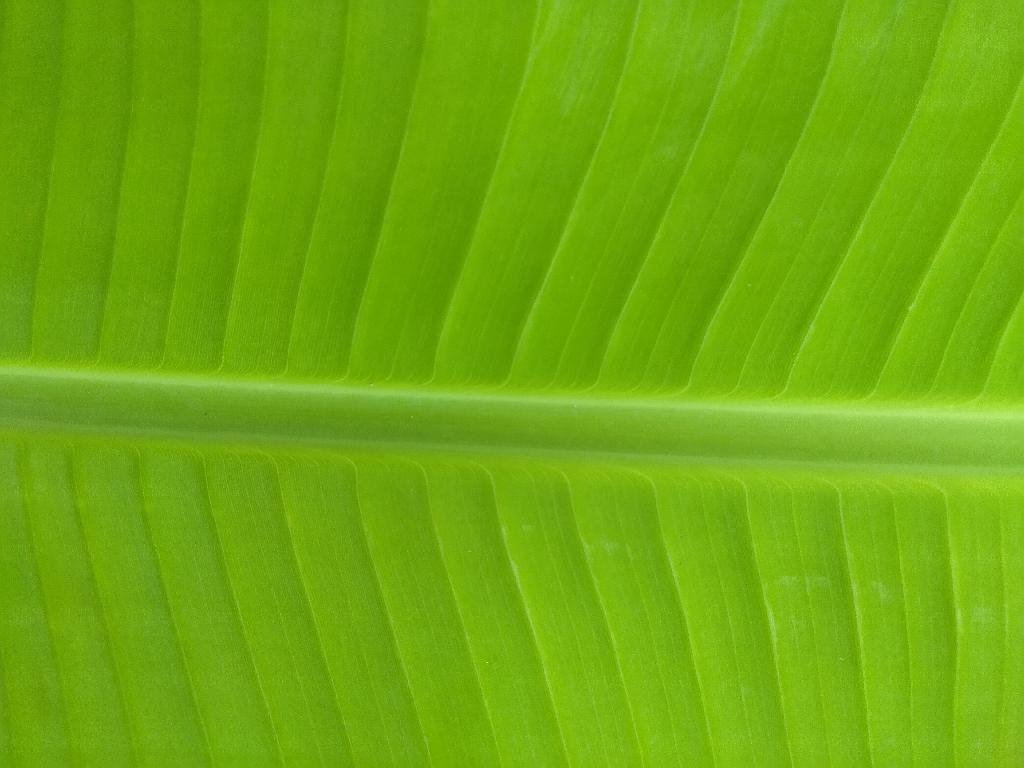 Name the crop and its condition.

banana, healthy
